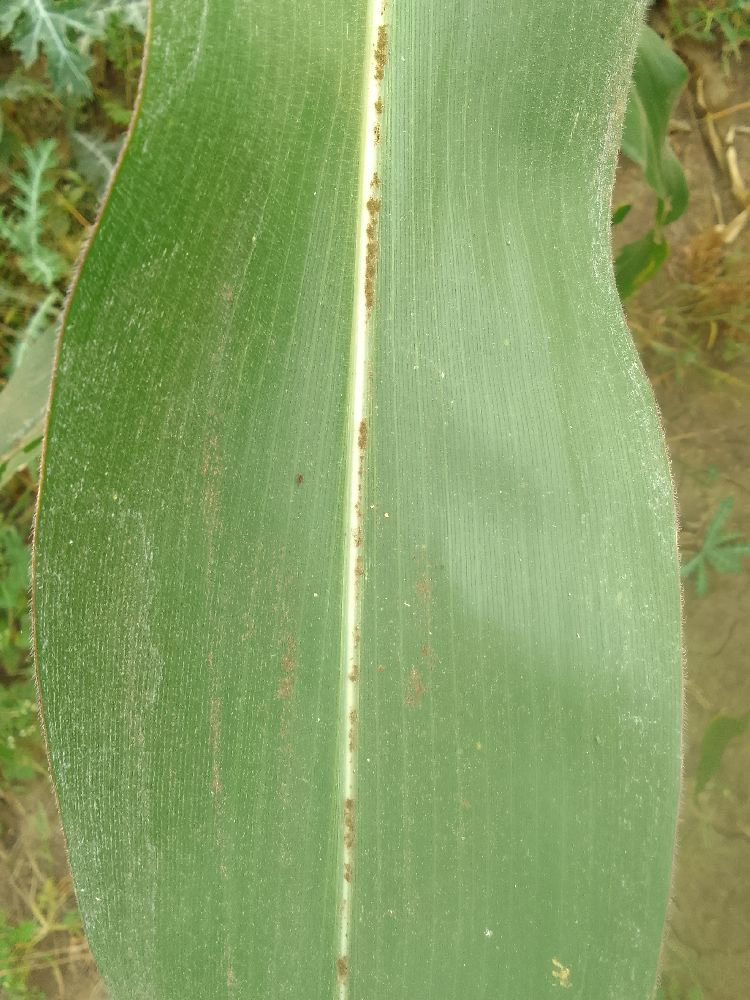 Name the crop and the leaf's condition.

maize, healthy
